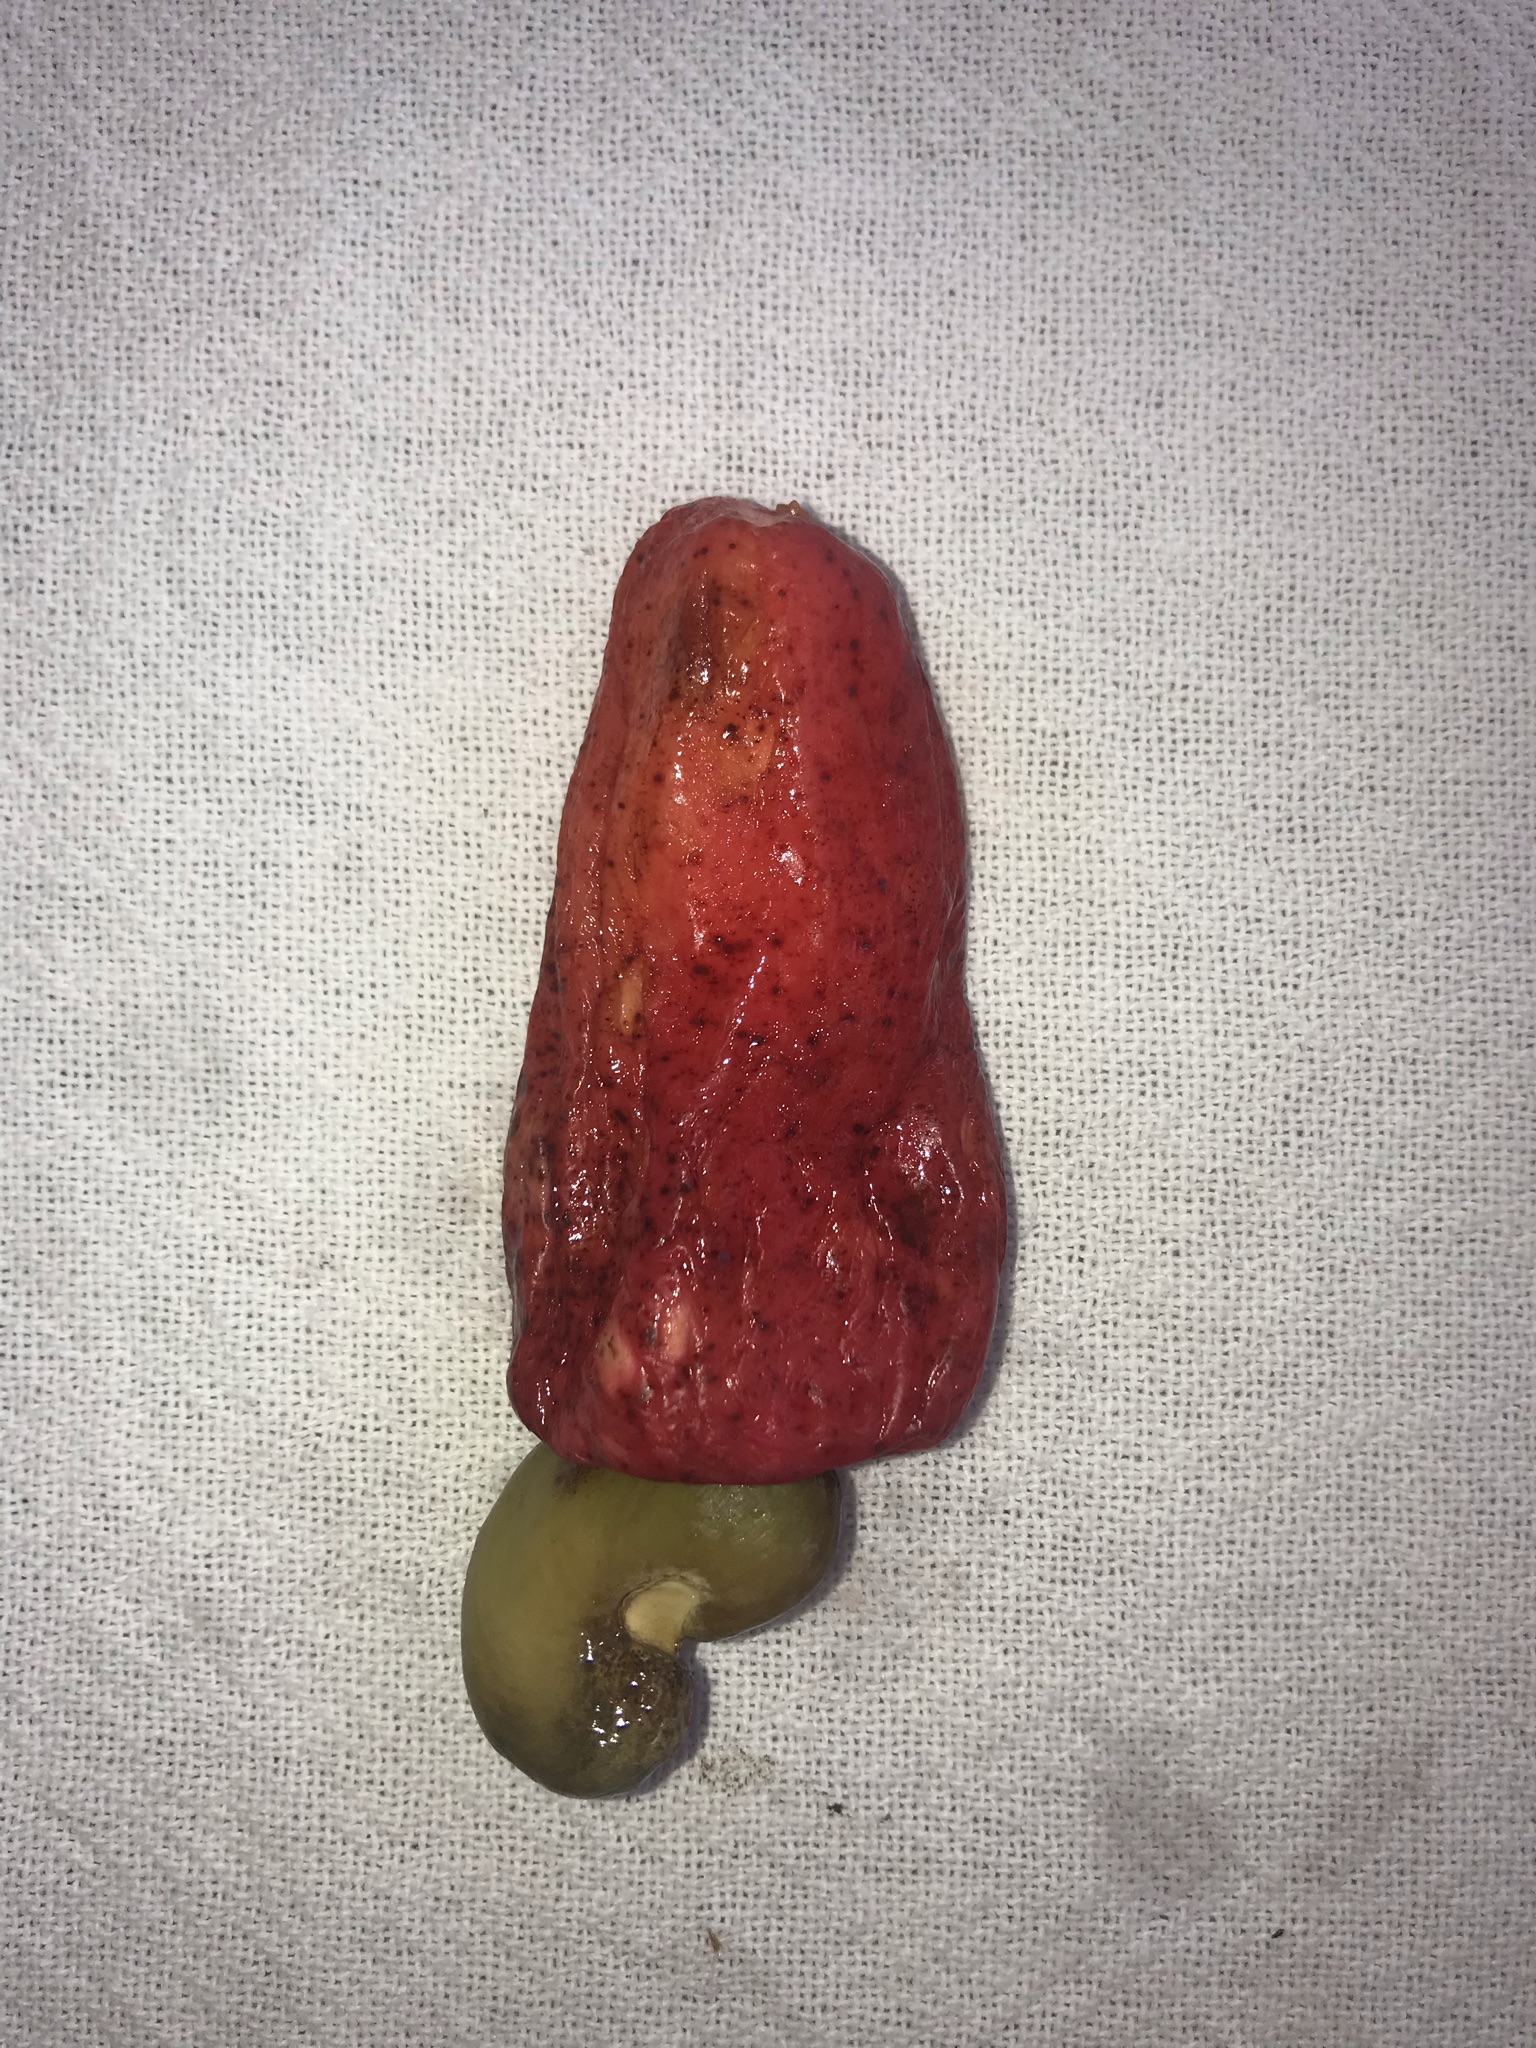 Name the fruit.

caju vermelho
